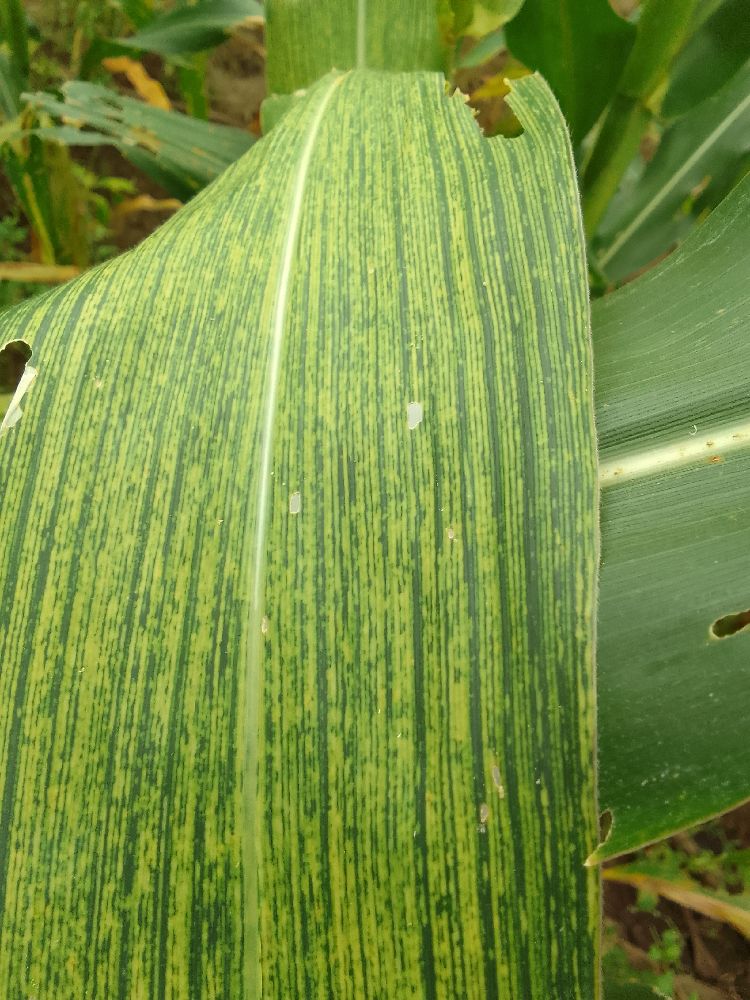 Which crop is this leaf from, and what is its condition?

maize, maize streak virus
